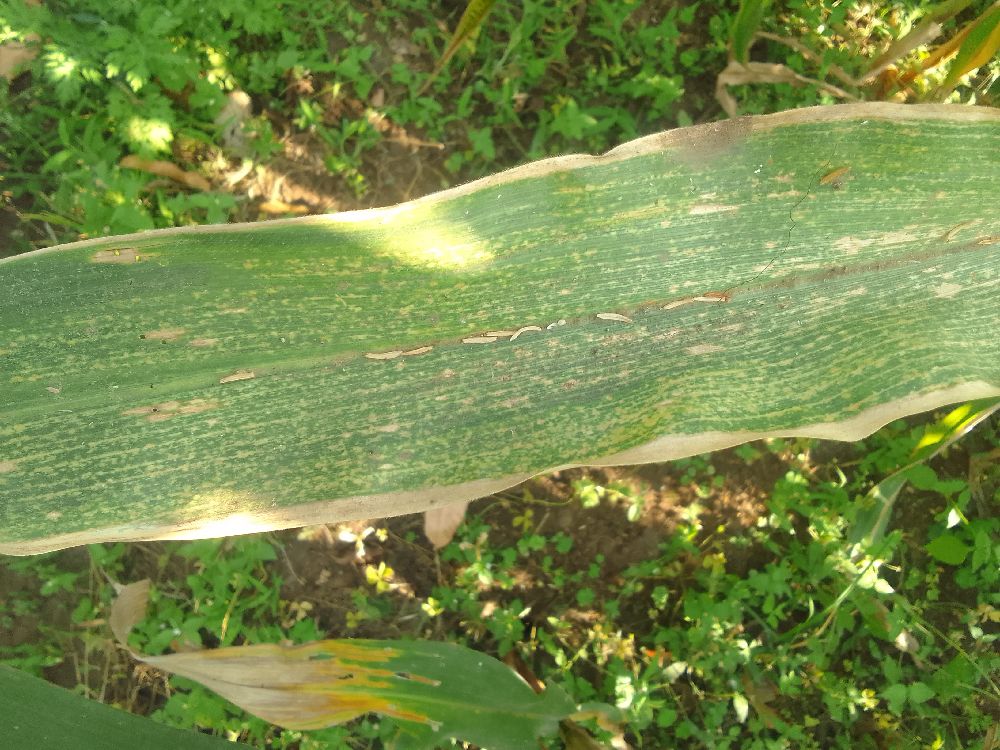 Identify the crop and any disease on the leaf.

maize, maize lethal necrosis
